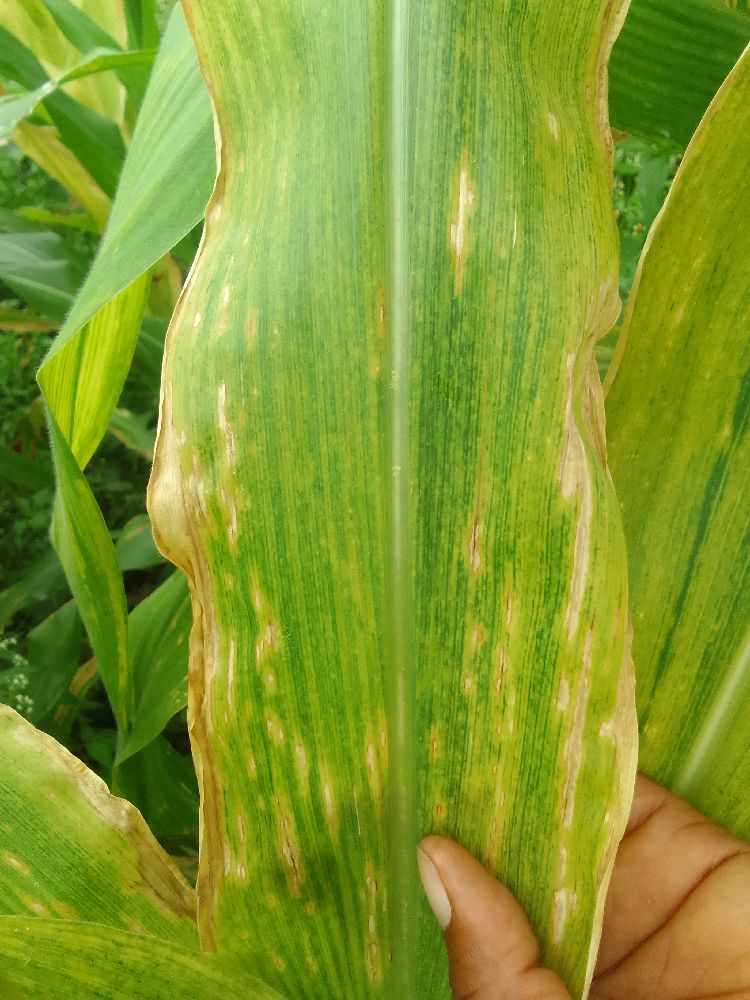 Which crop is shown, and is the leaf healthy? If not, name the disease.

maize, maize lethal necrosis
